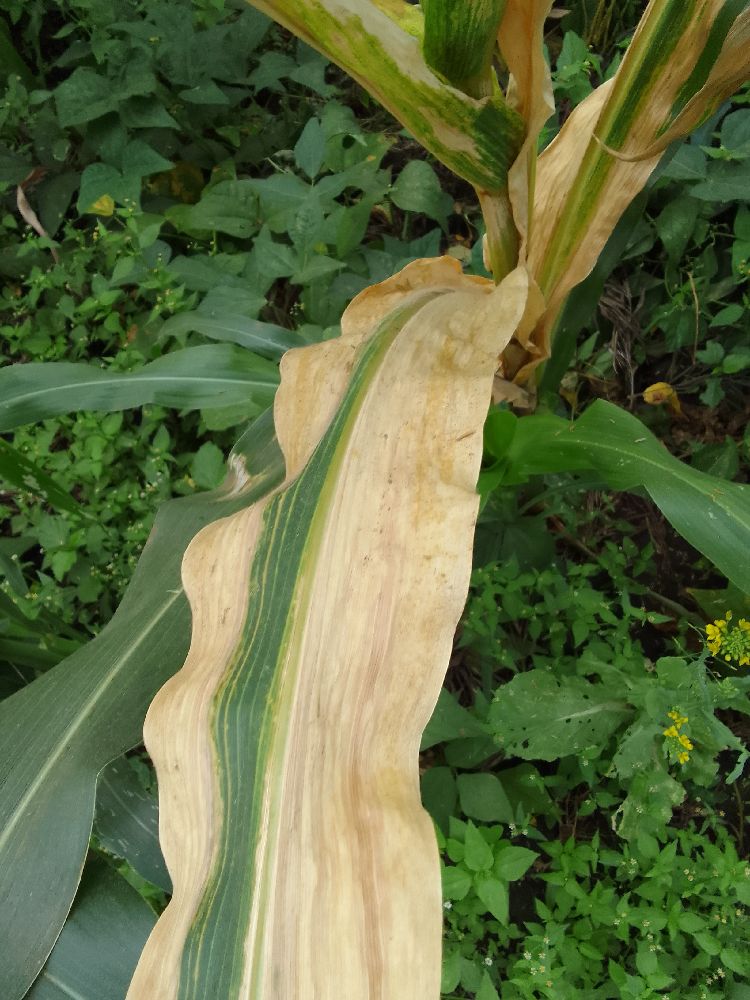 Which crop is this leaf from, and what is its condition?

maize, maize lethal necrosis
